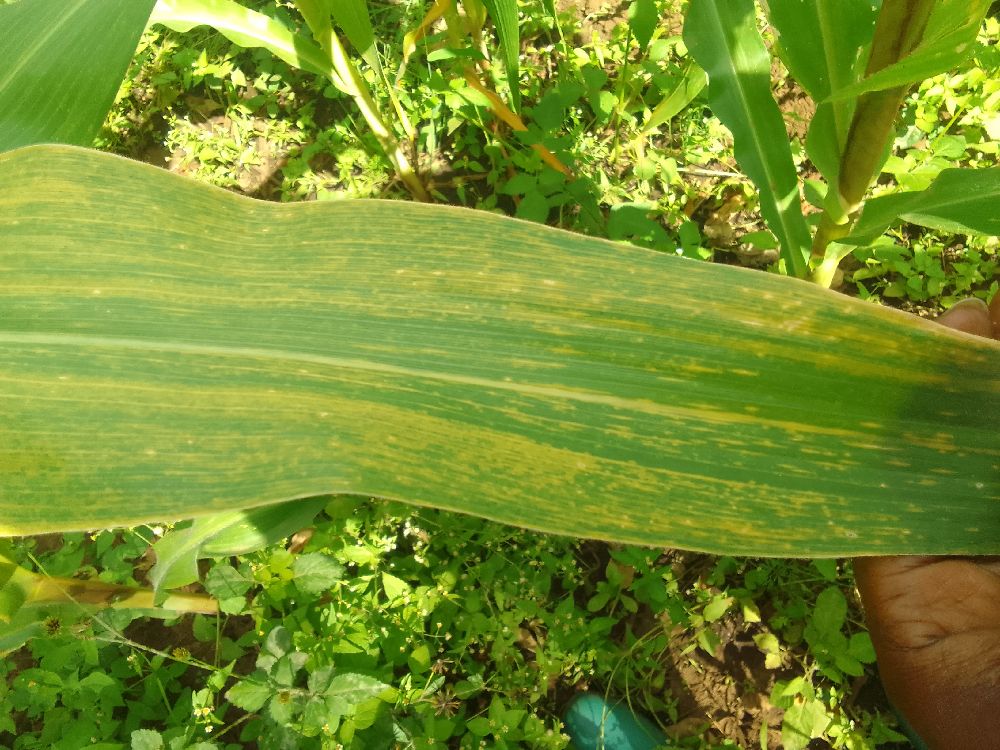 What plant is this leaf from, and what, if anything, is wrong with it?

maize, maize lethal necrosis
